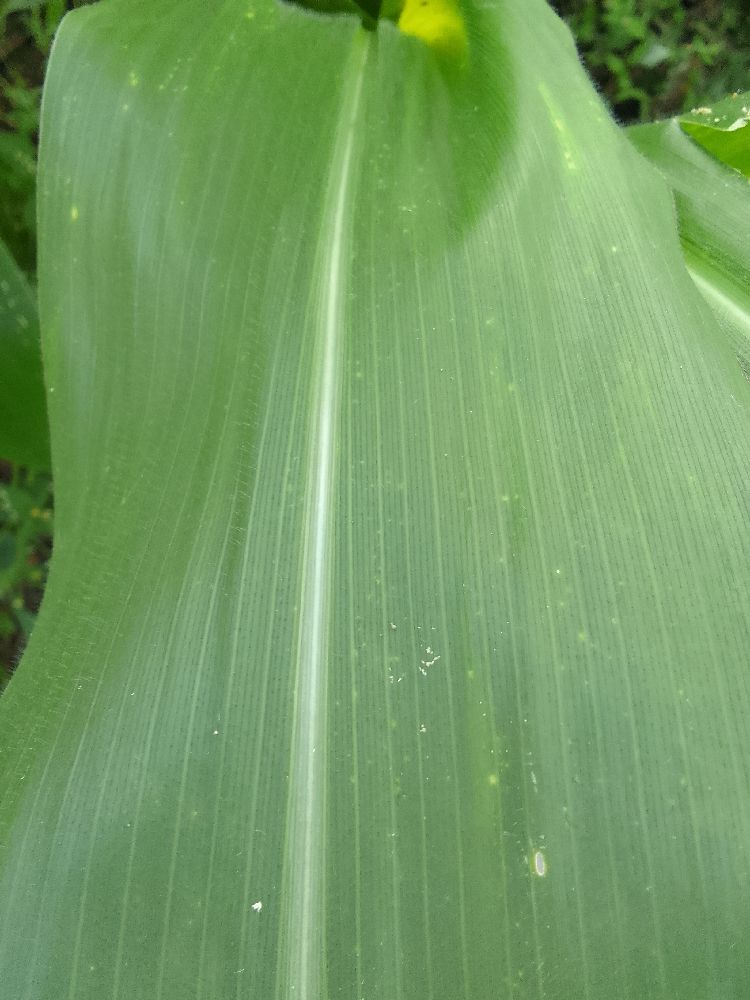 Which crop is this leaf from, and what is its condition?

maize, healthy
